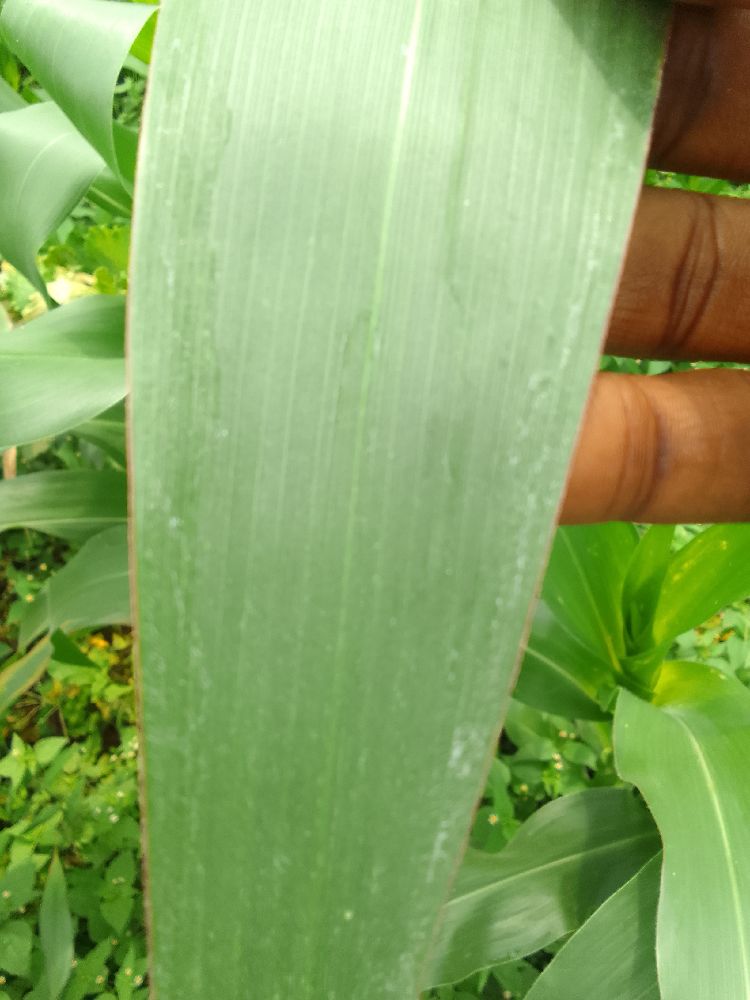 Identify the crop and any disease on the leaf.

maize, healthy
